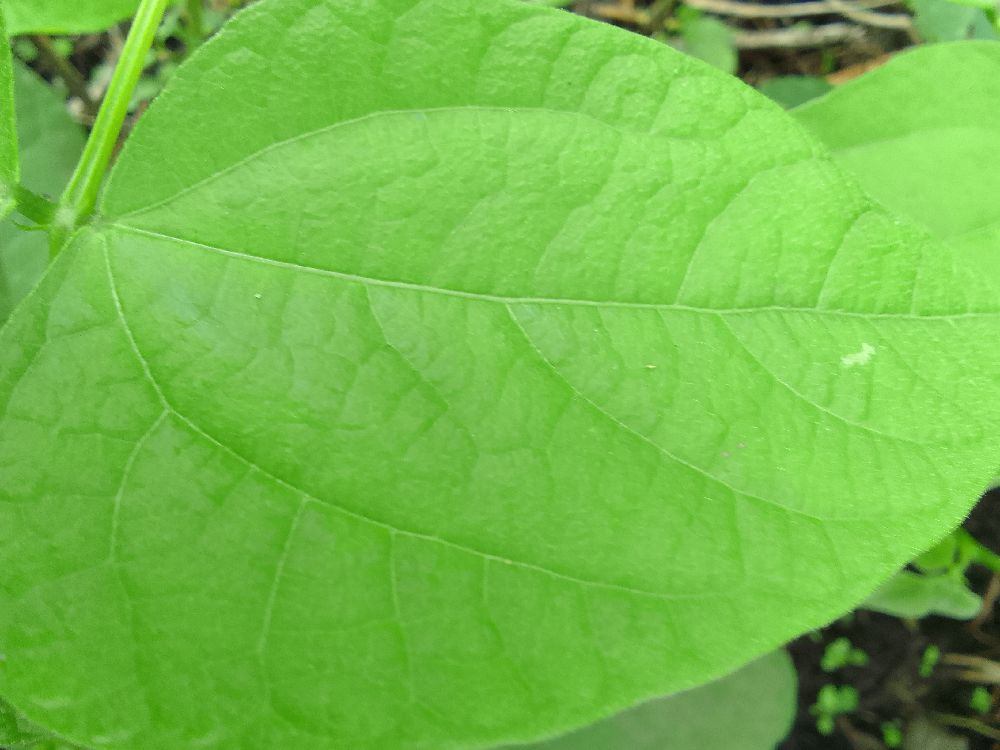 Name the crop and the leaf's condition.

common bean, healthy
